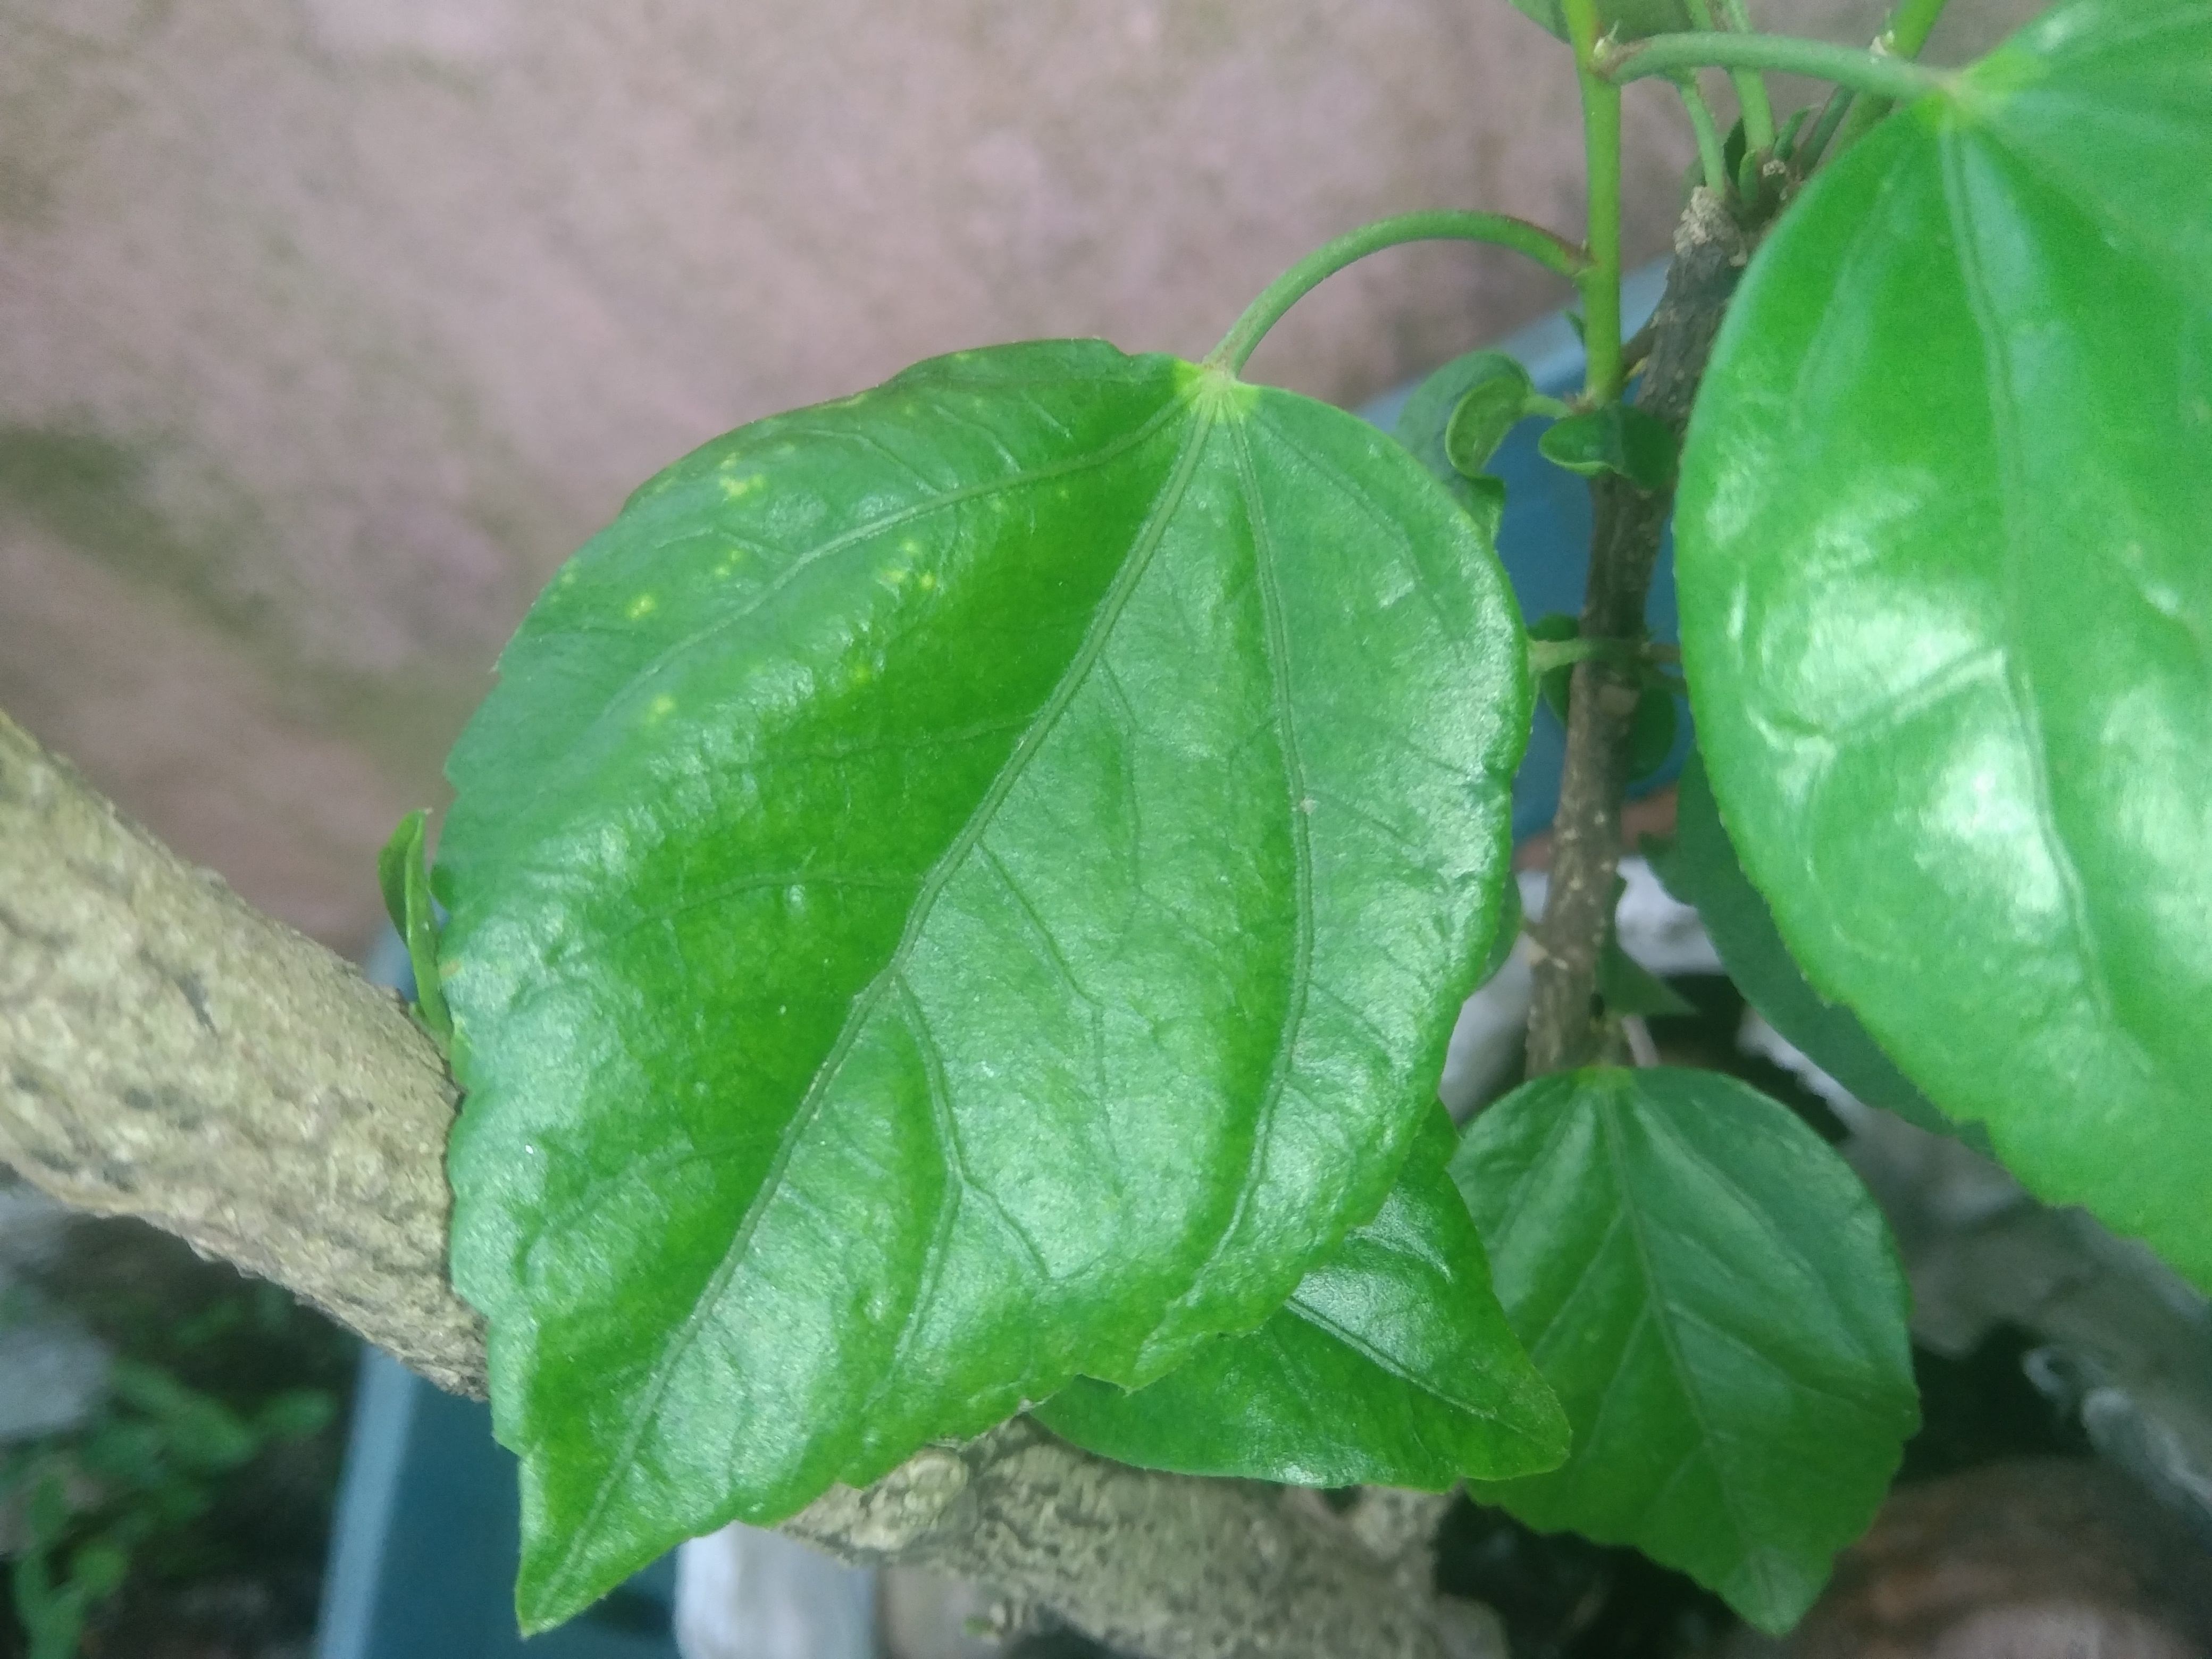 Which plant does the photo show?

hibiscus
